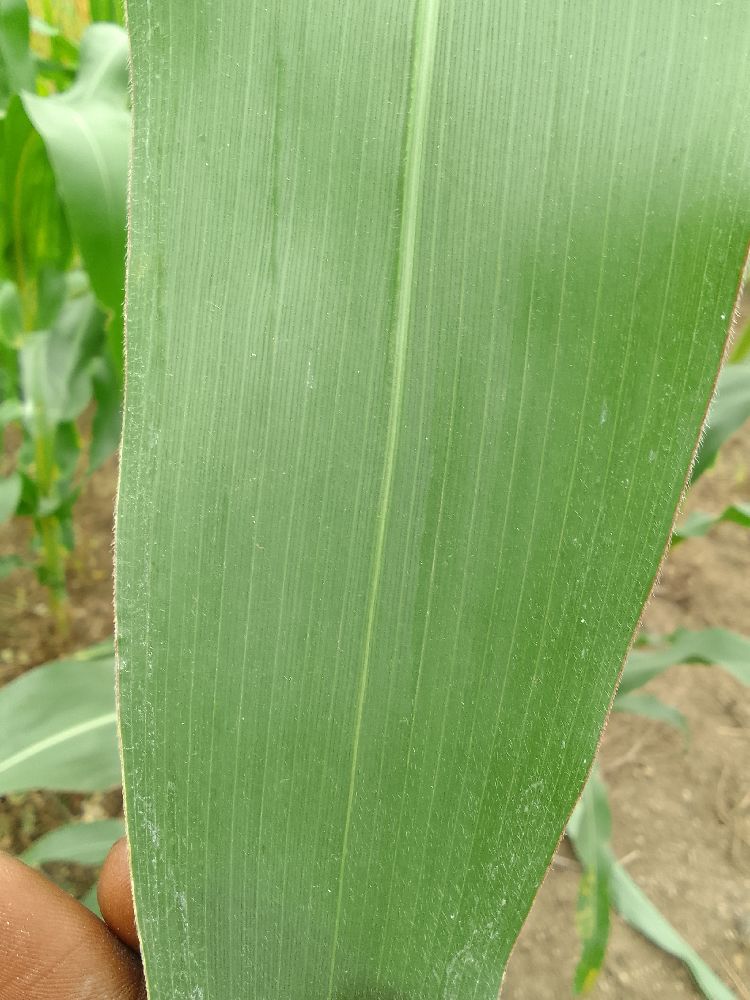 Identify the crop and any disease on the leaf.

maize, healthy
